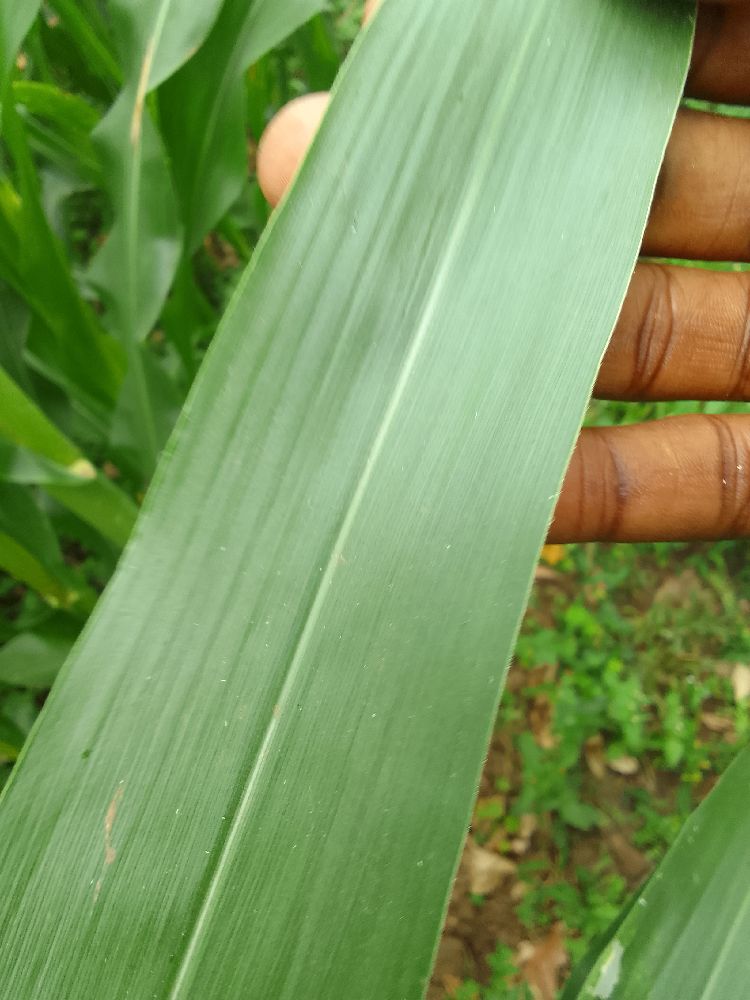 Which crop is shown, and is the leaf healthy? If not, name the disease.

maize, healthy
